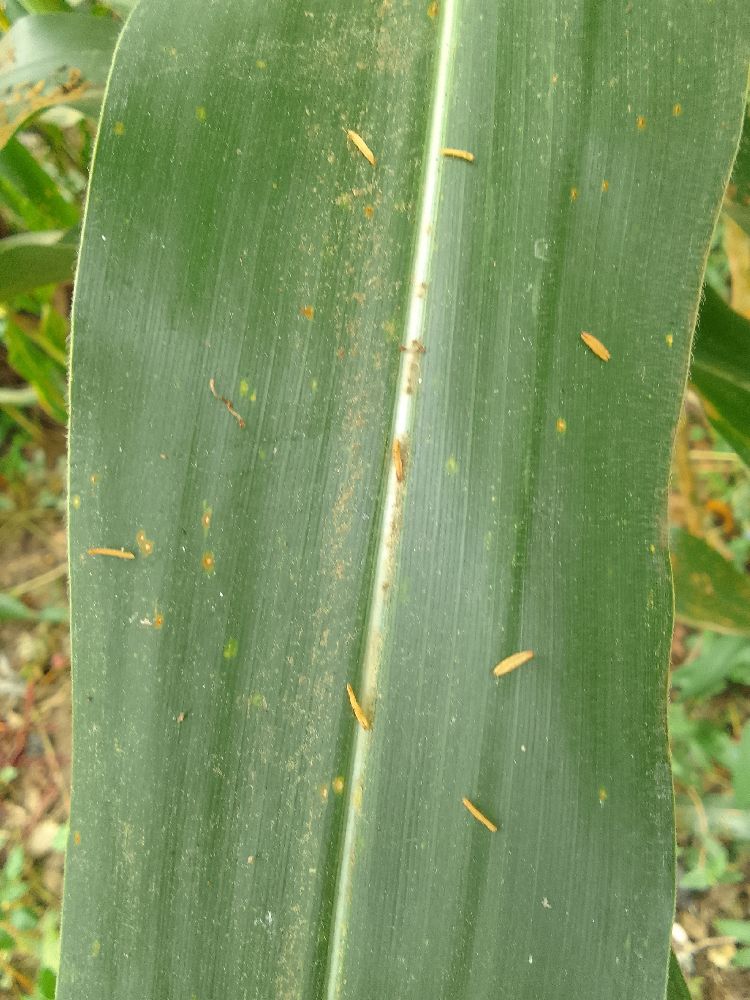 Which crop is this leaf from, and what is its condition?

maize, healthy
